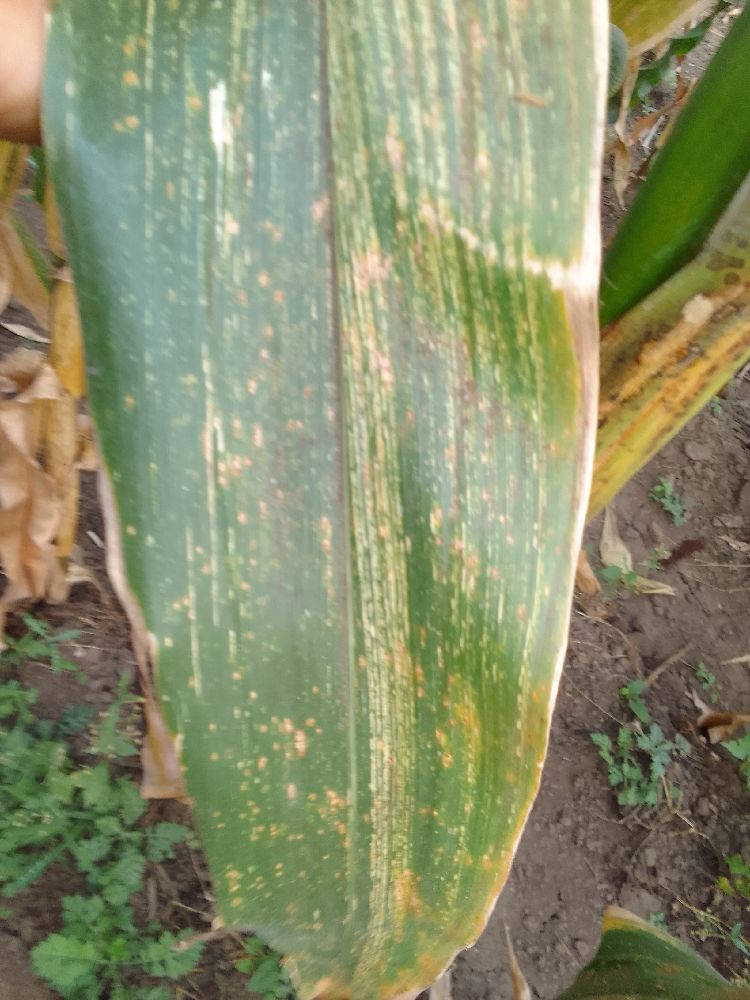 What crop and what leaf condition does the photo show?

maize, maize streak virus
